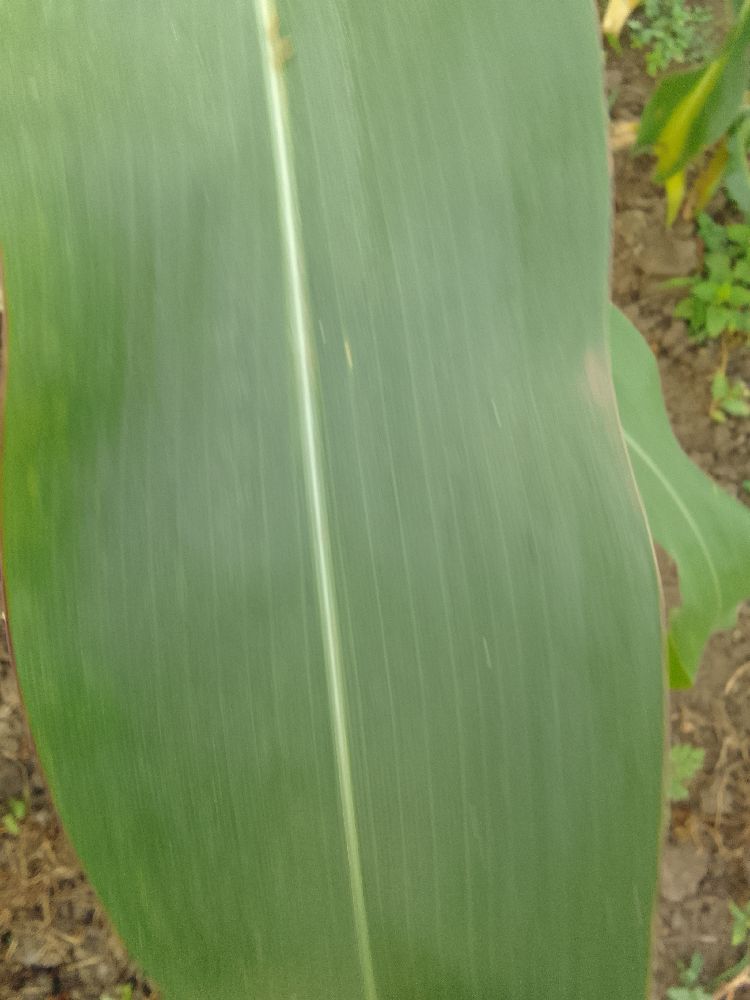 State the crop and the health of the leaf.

maize, healthy
